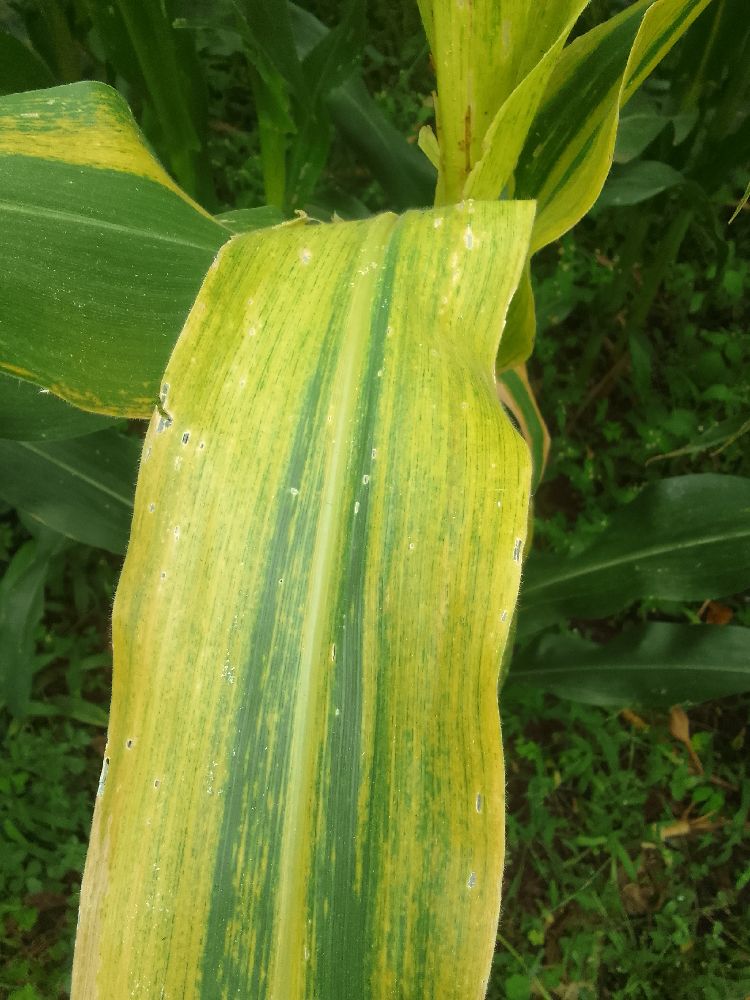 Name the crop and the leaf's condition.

maize, maize lethal necrosis
